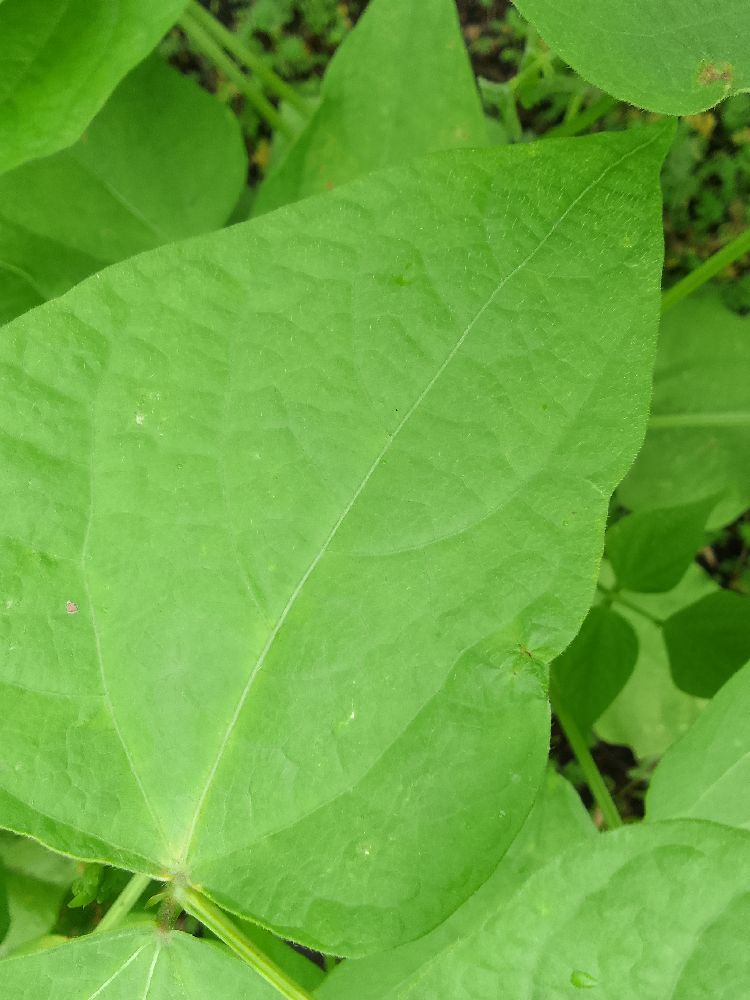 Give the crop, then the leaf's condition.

common bean, healthy
